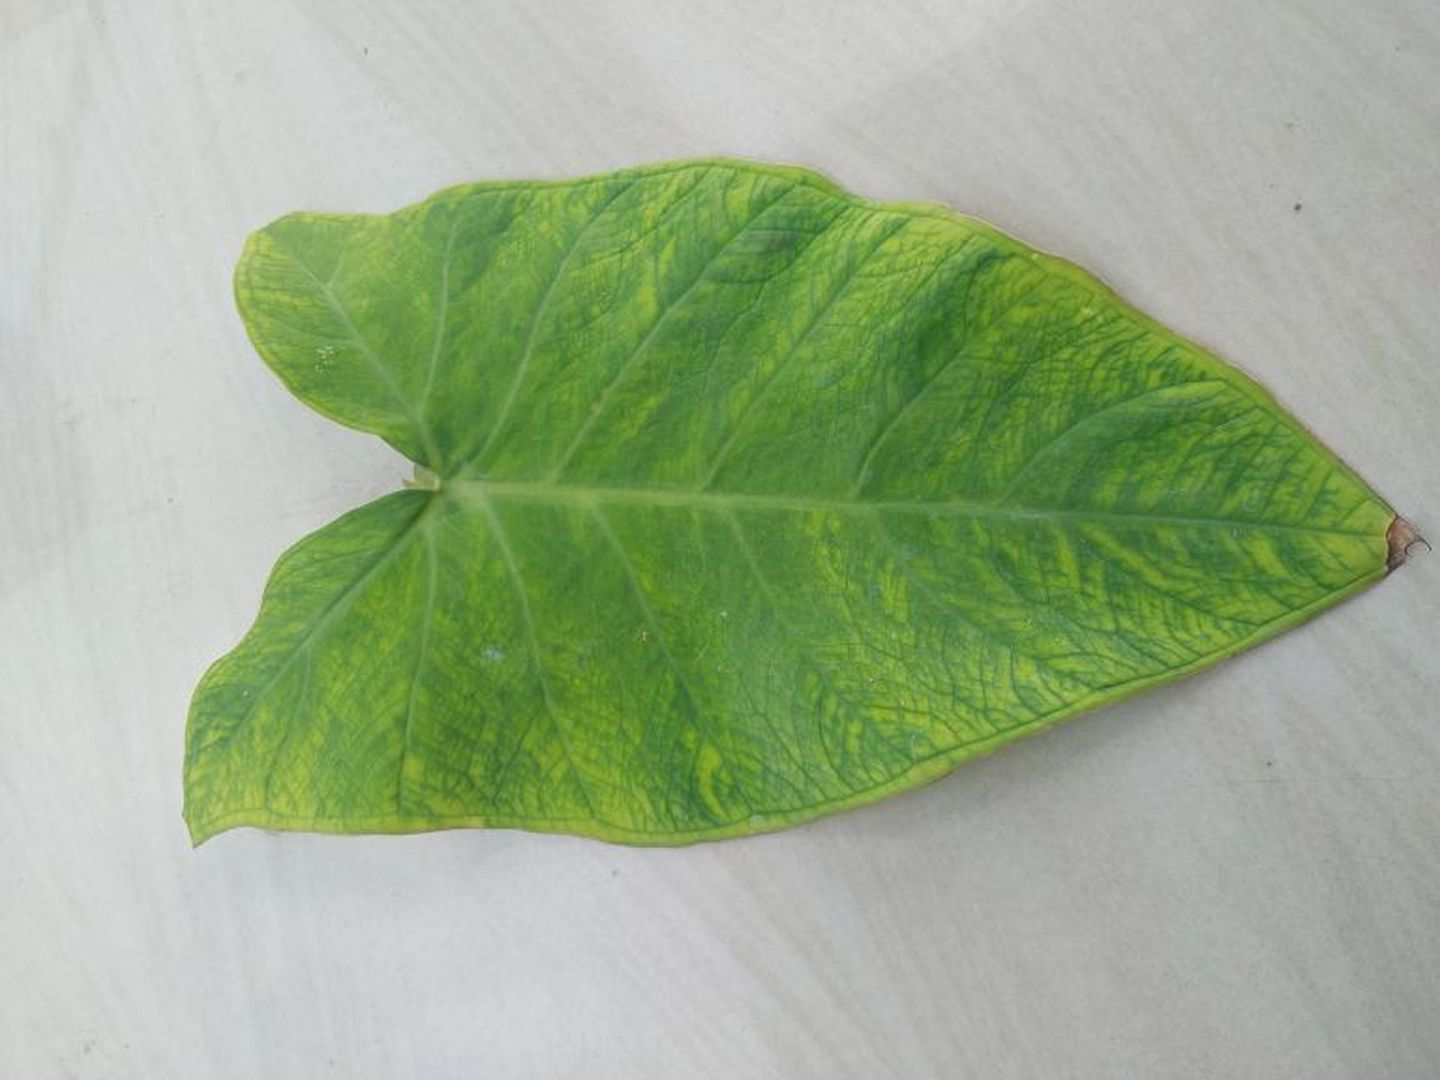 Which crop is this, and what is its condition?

taro, mosaic
